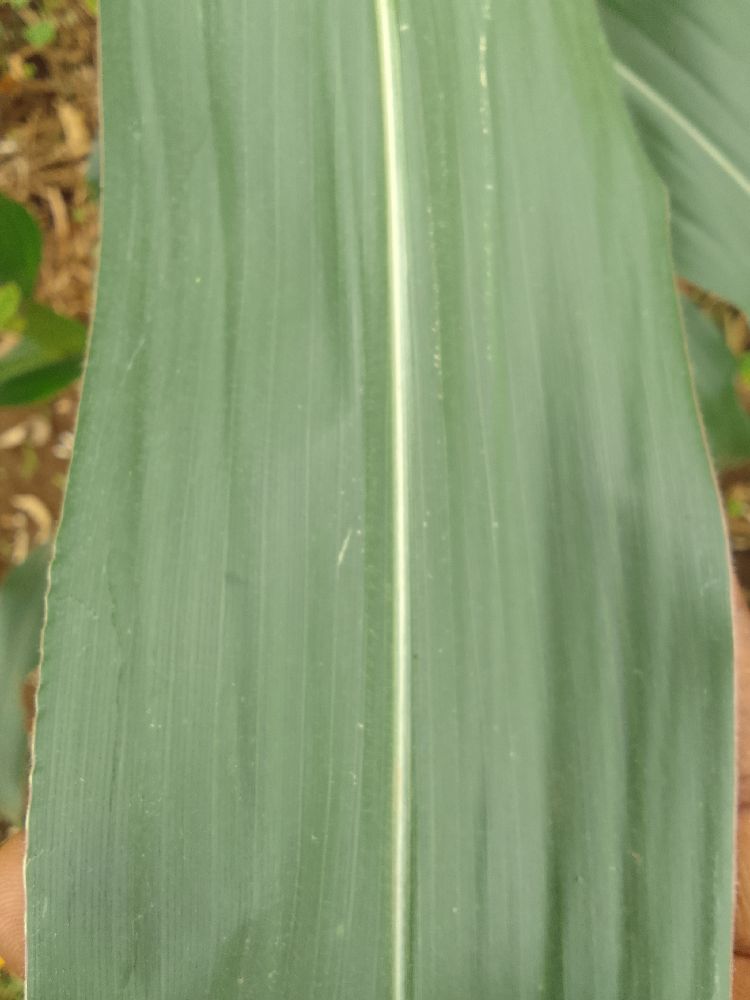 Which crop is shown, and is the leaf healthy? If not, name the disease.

maize, healthy
